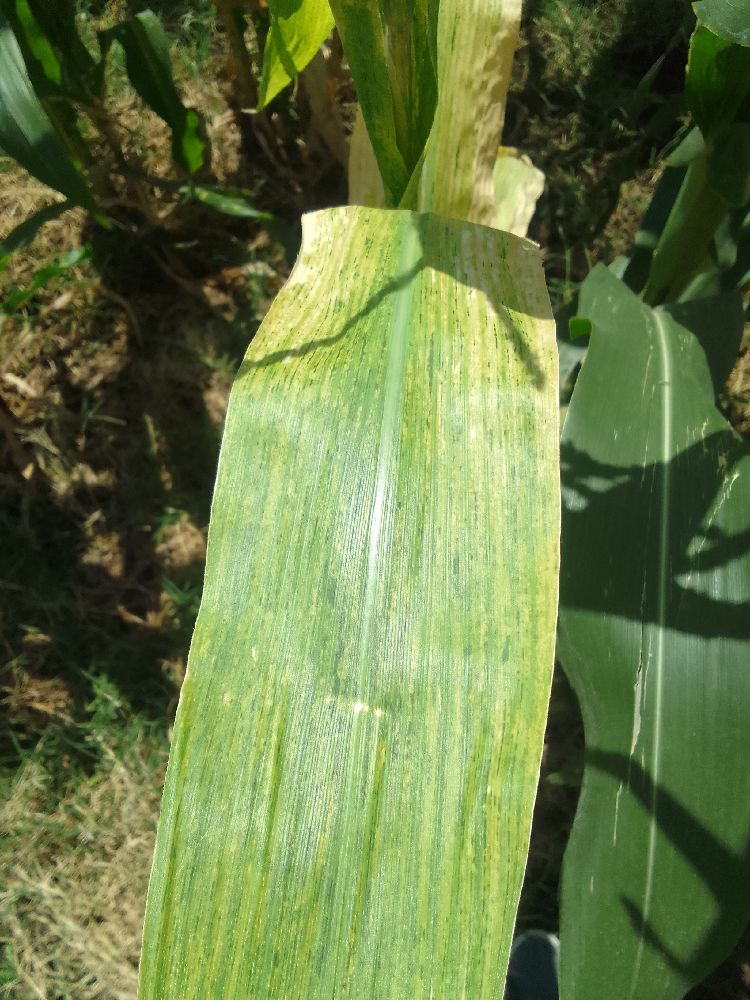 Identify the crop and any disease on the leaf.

maize, maize lethal necrosis
